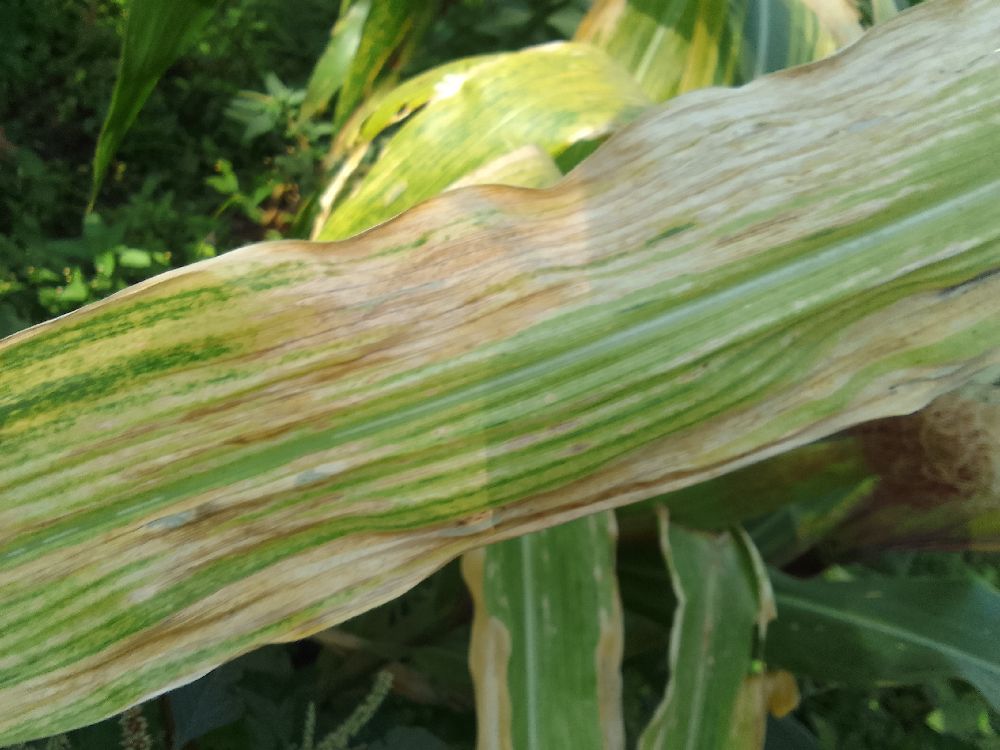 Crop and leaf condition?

maize, maize lethal necrosis
